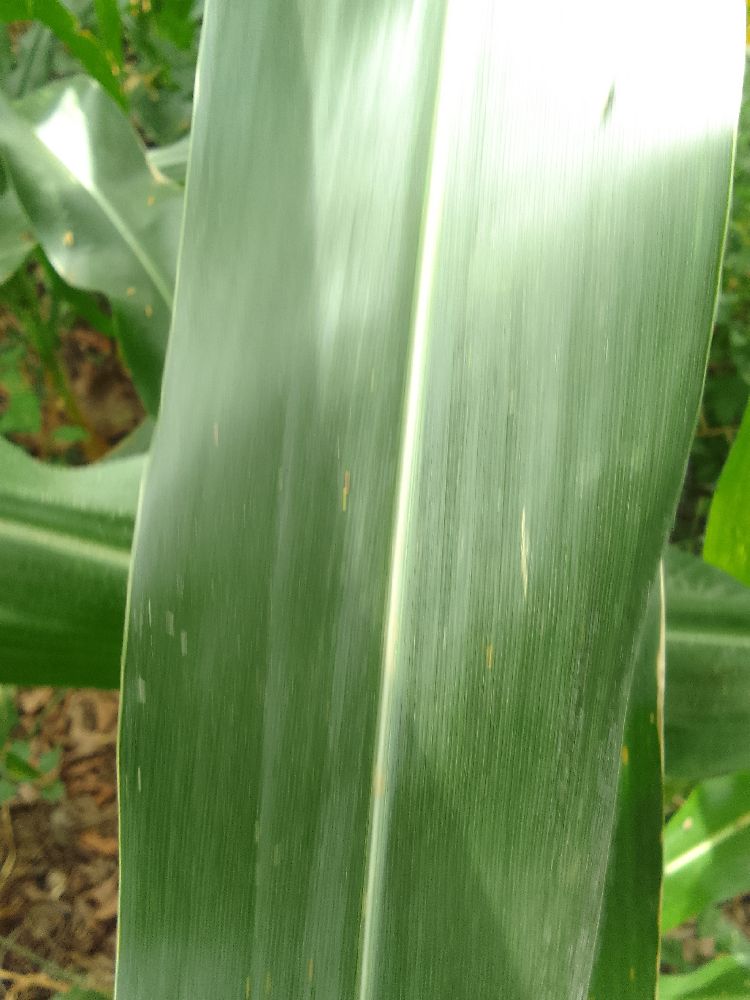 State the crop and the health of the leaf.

maize, healthy
